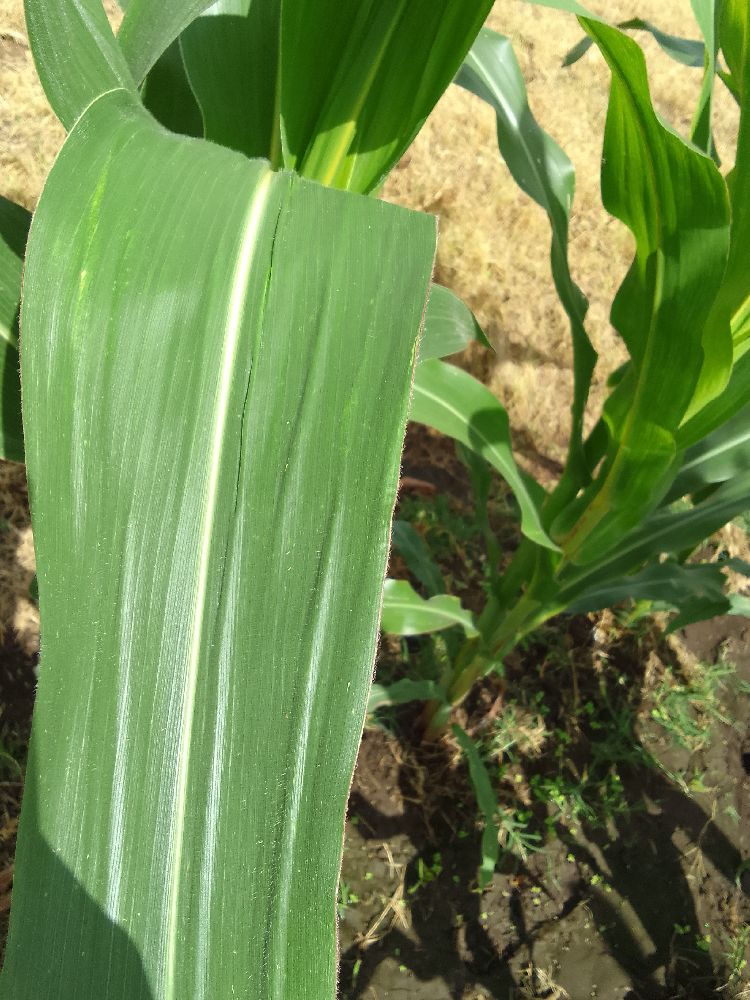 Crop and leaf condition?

maize, healthy
